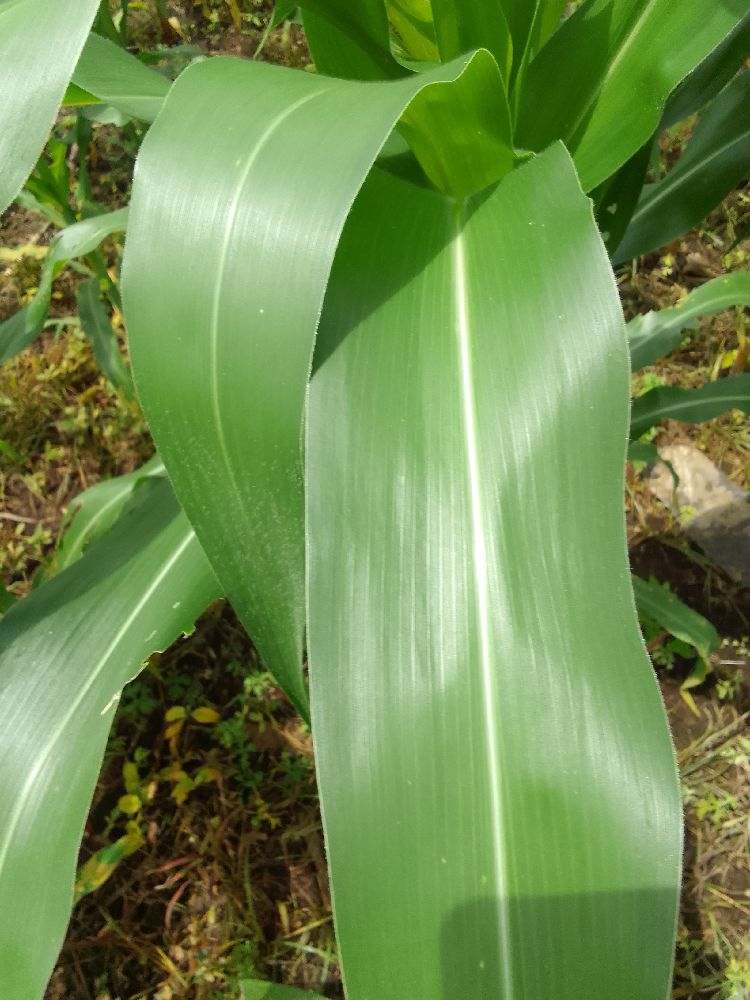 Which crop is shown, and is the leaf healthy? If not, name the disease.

maize, healthy
